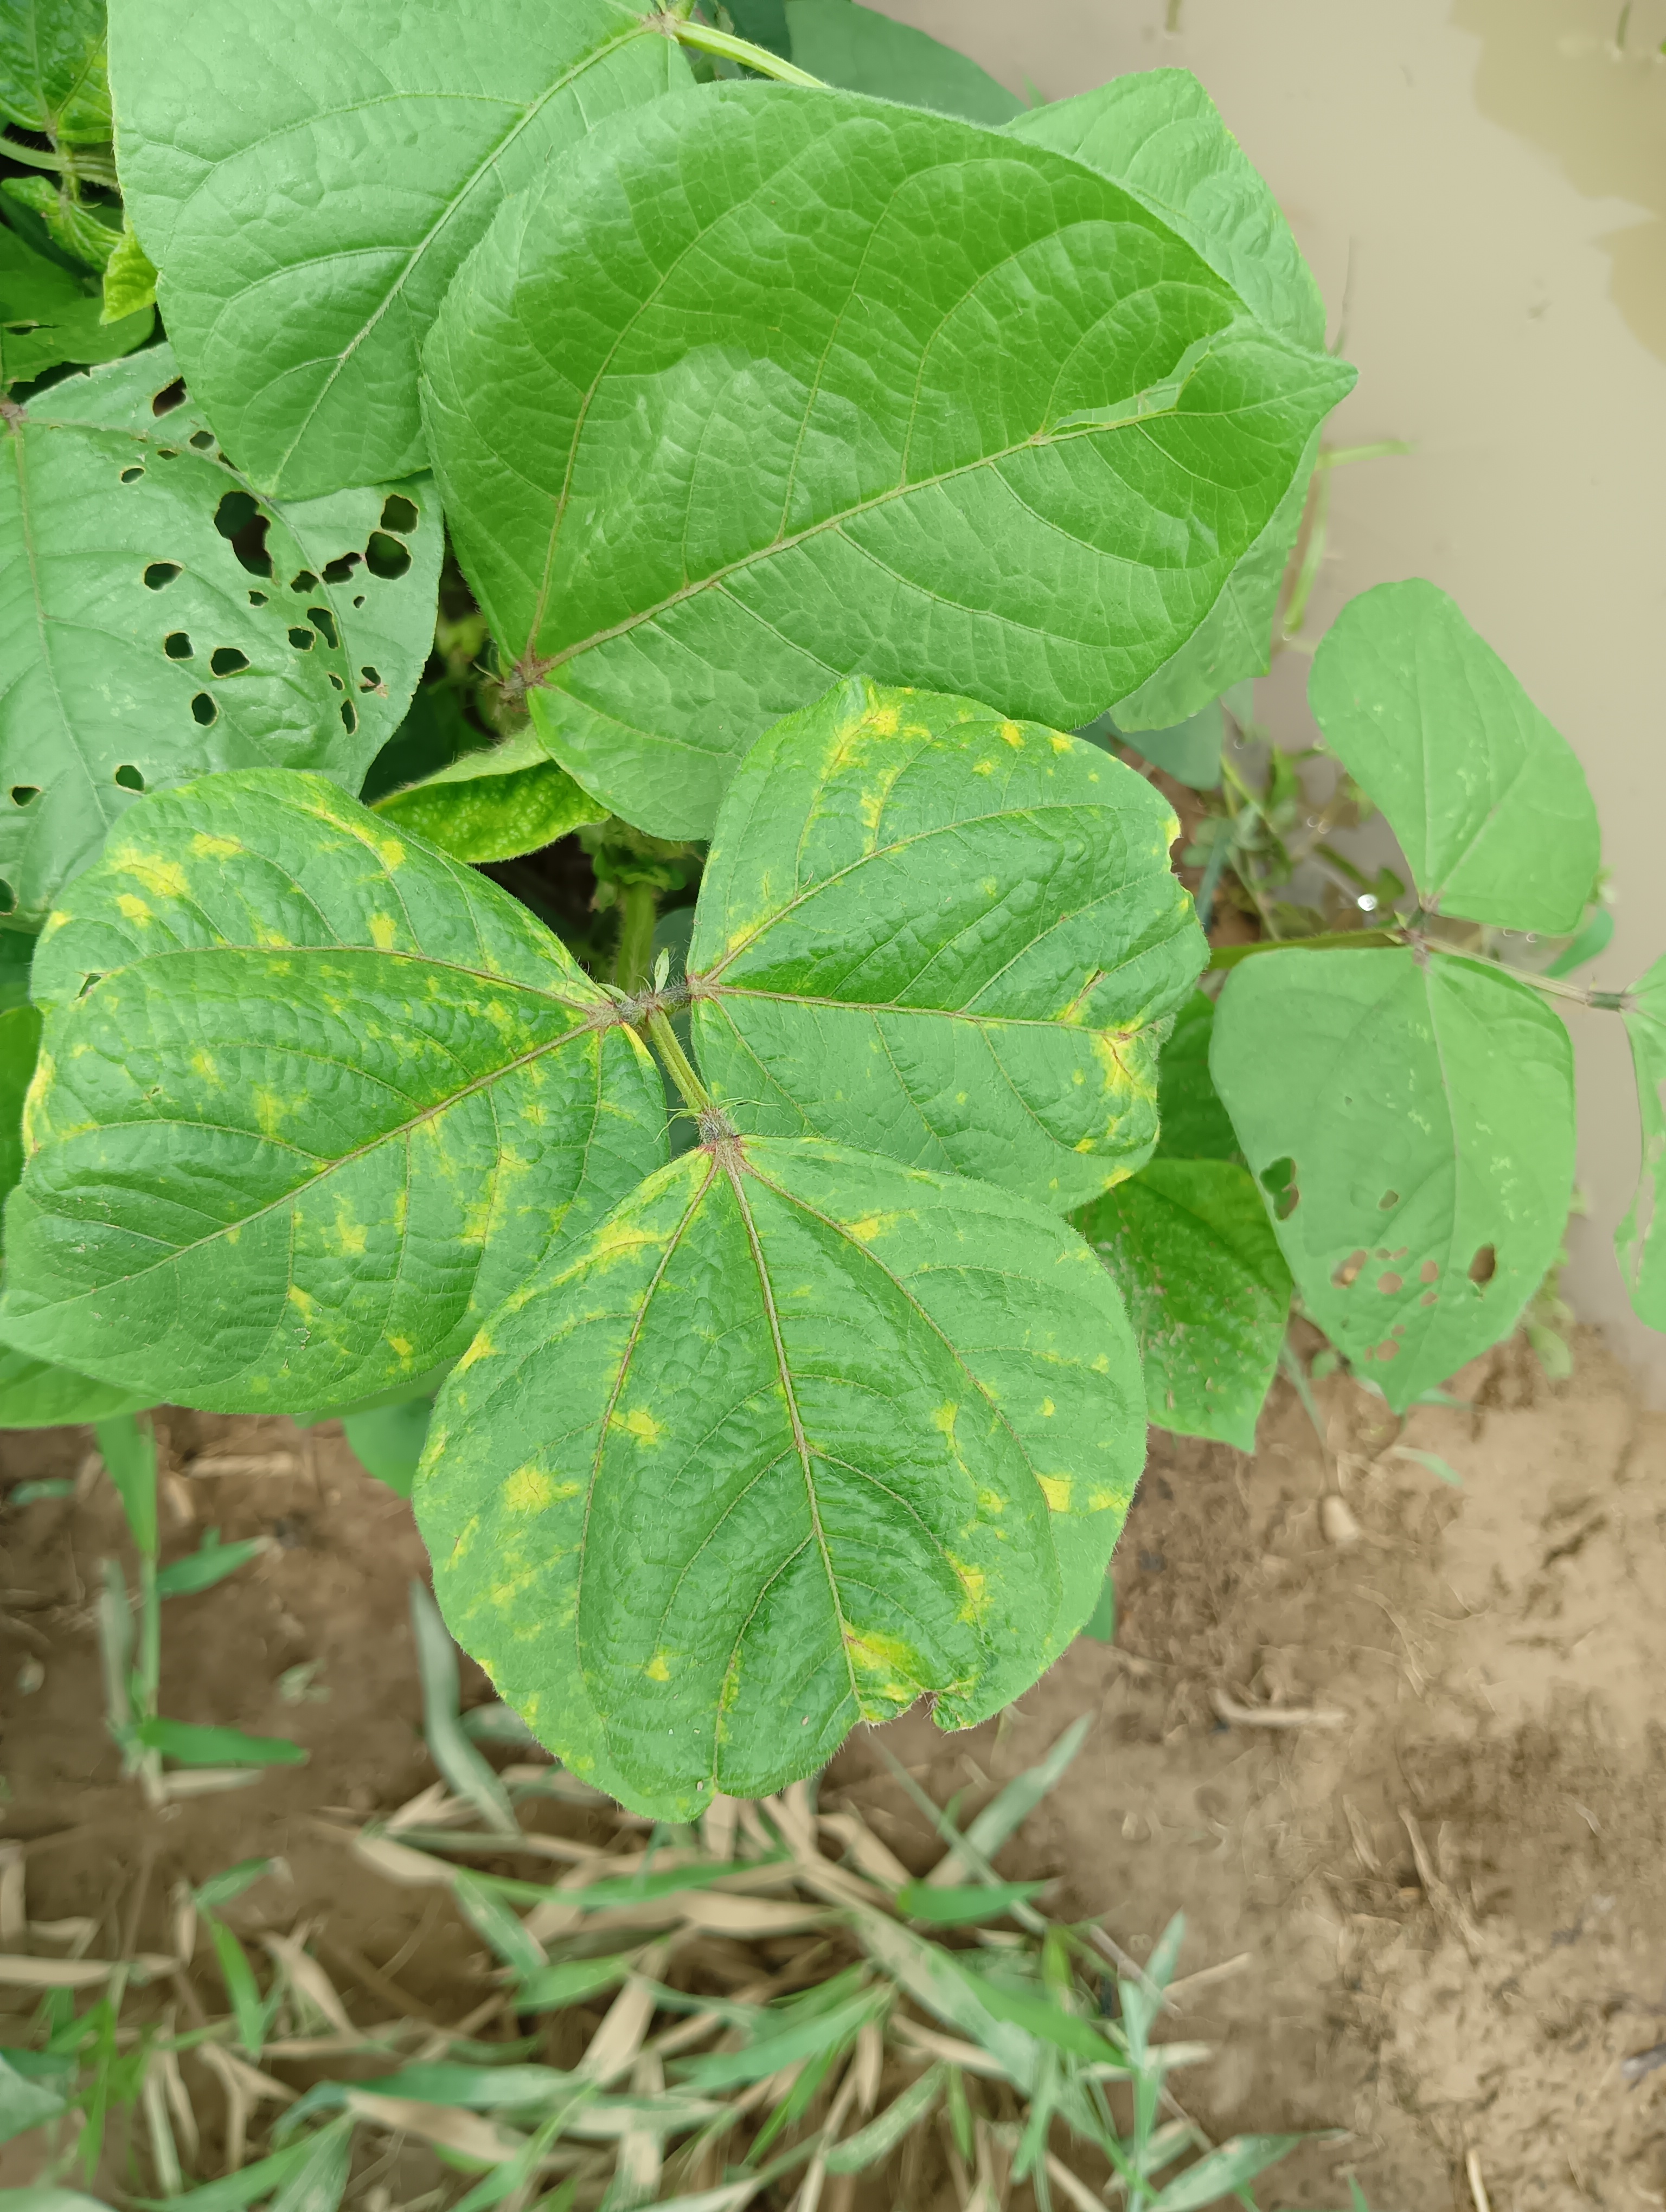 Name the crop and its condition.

mungbean, yellow mosaic
